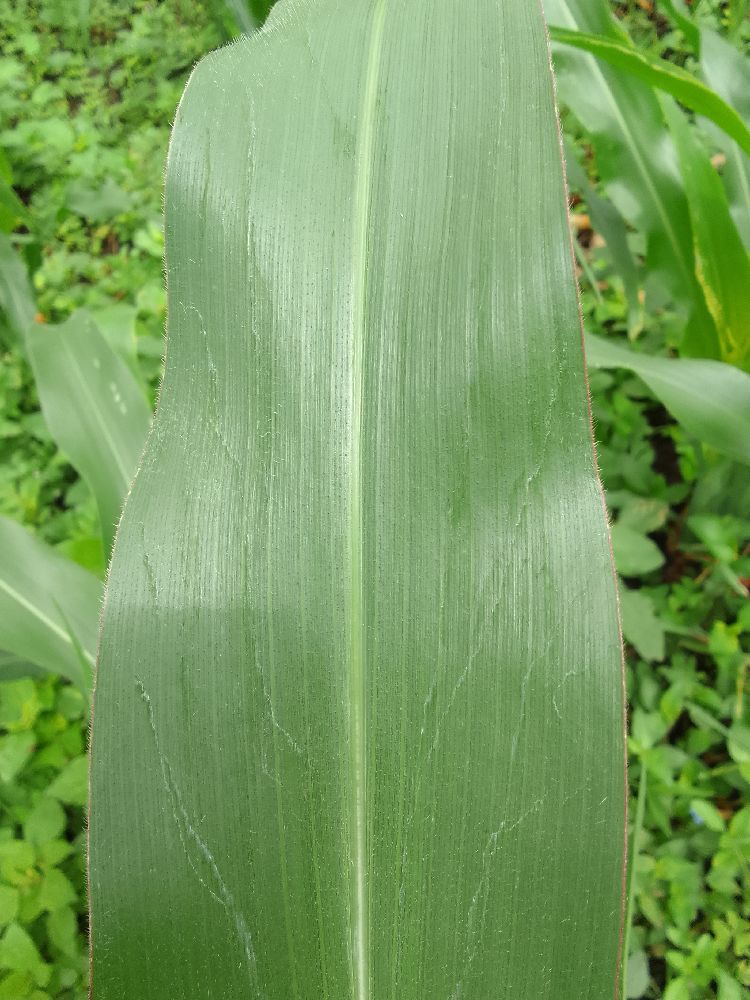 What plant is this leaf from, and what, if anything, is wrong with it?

maize, healthy
